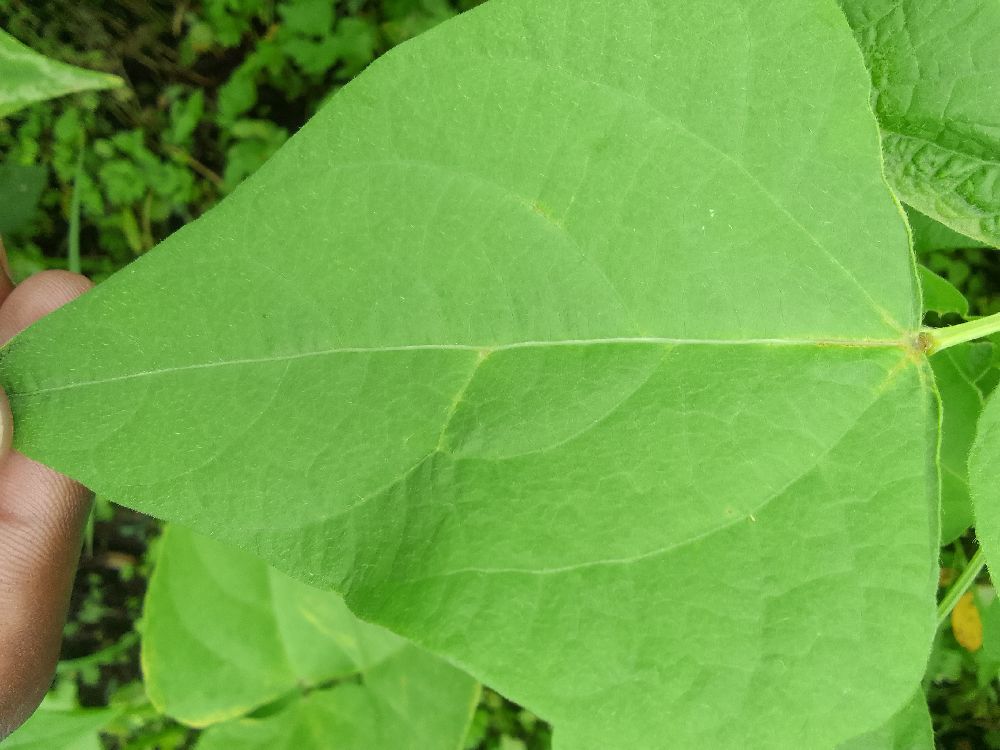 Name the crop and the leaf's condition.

common bean, healthy
